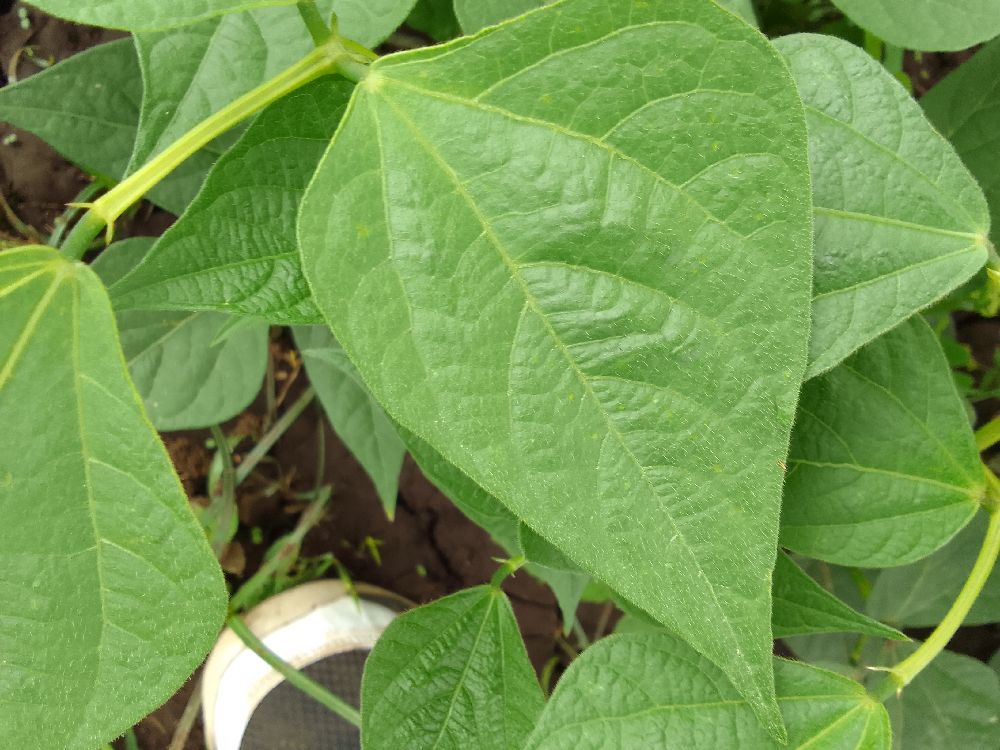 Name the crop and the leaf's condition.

common bean, healthy
